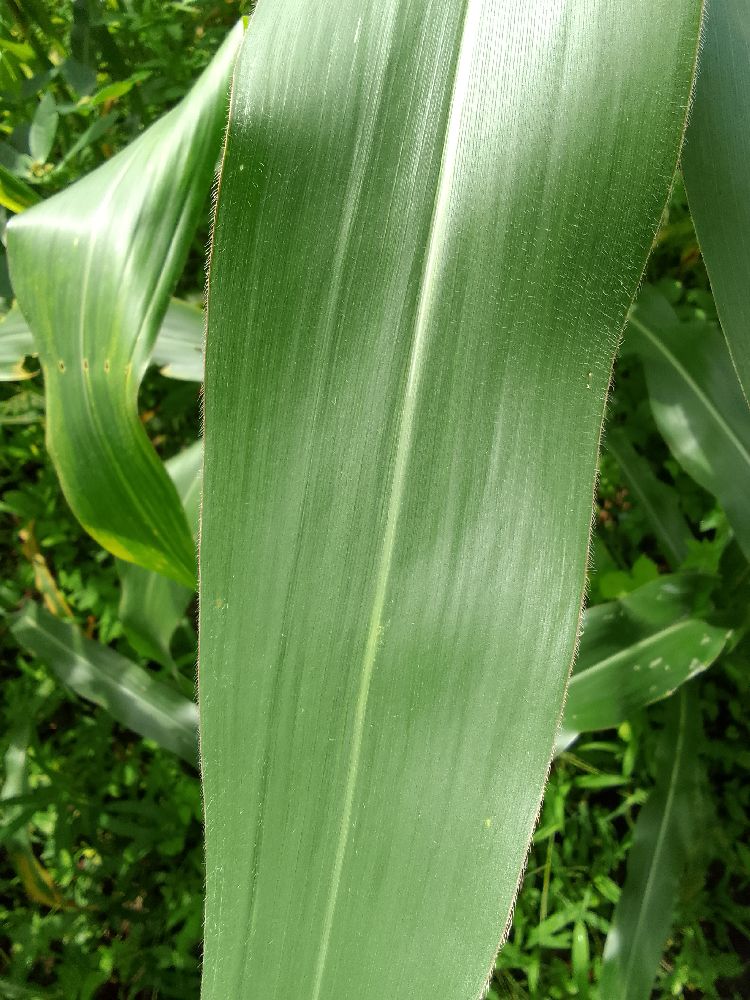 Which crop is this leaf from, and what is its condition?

maize, healthy
